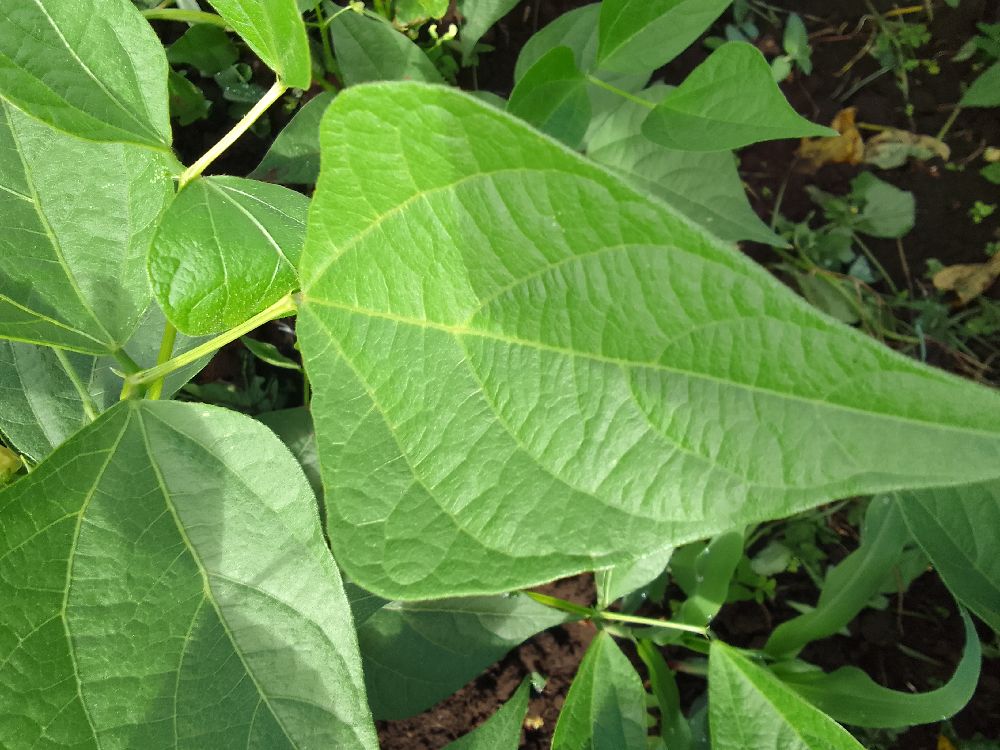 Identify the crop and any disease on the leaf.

common bean, healthy
